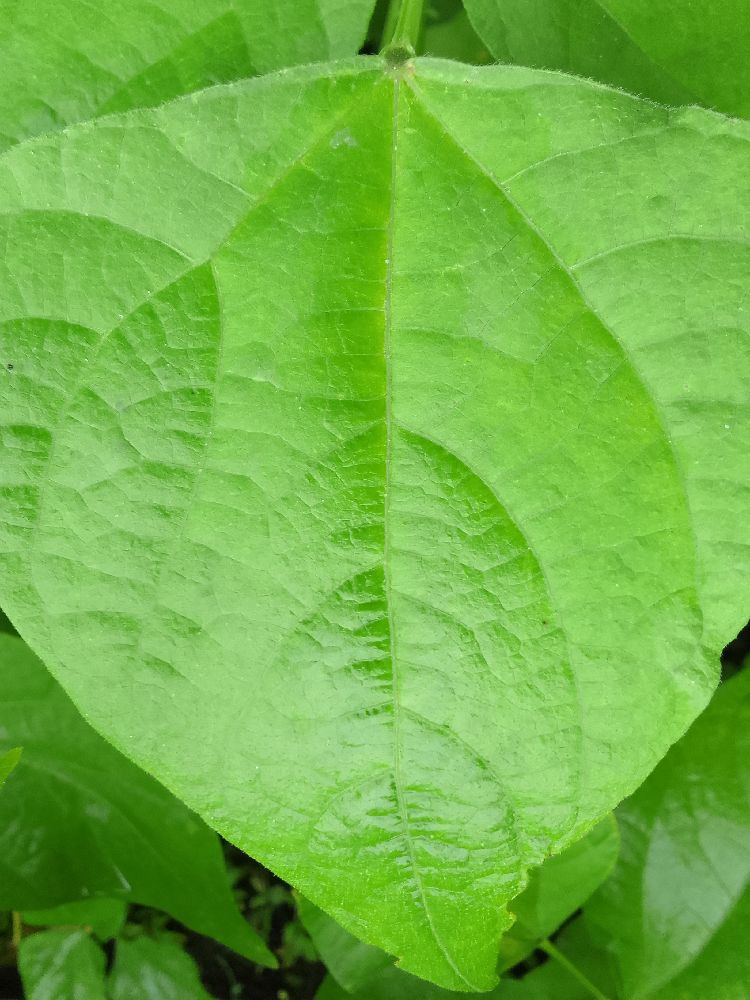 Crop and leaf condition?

common bean, healthy
